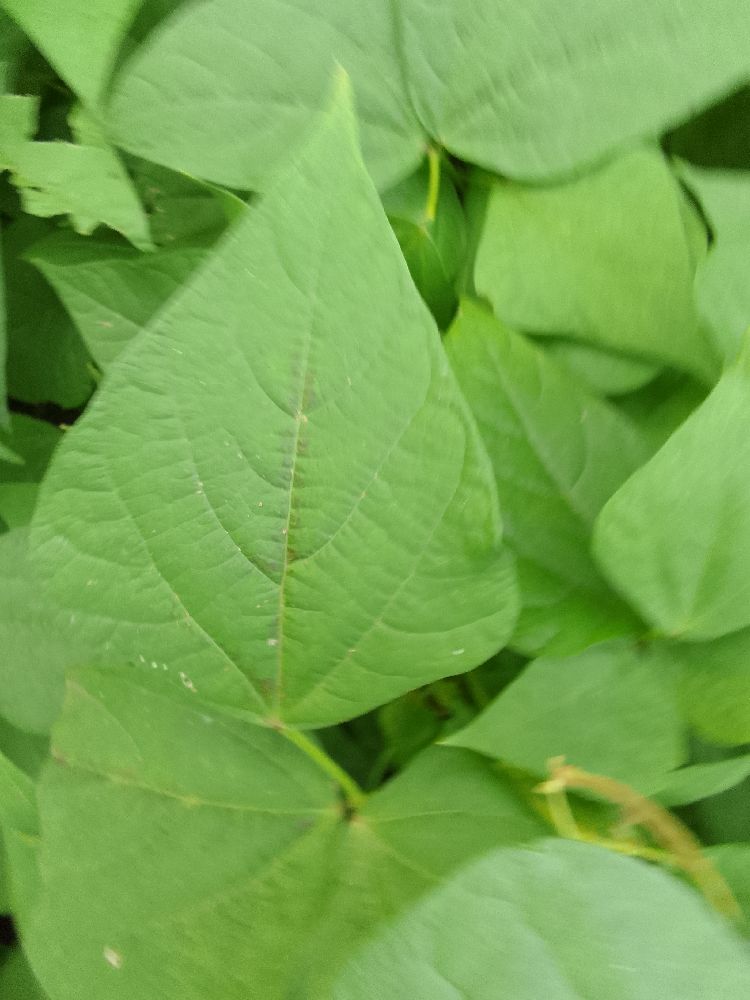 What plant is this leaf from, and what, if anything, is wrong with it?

common bean, healthy
